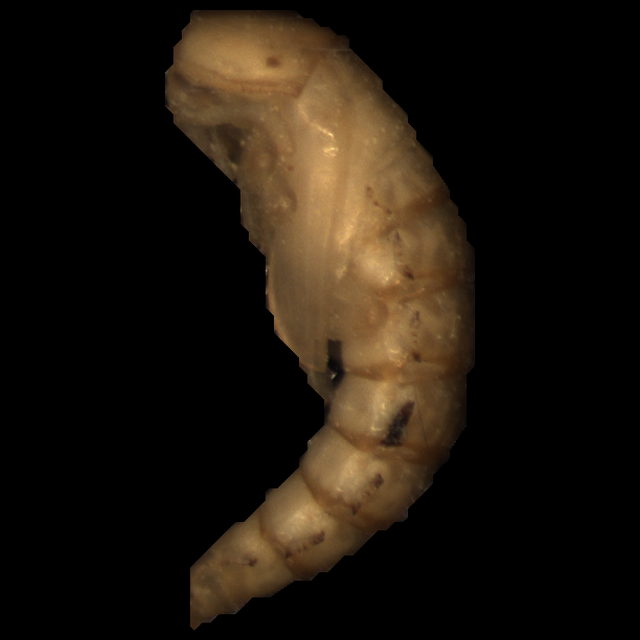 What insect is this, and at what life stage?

mealworm pupa
